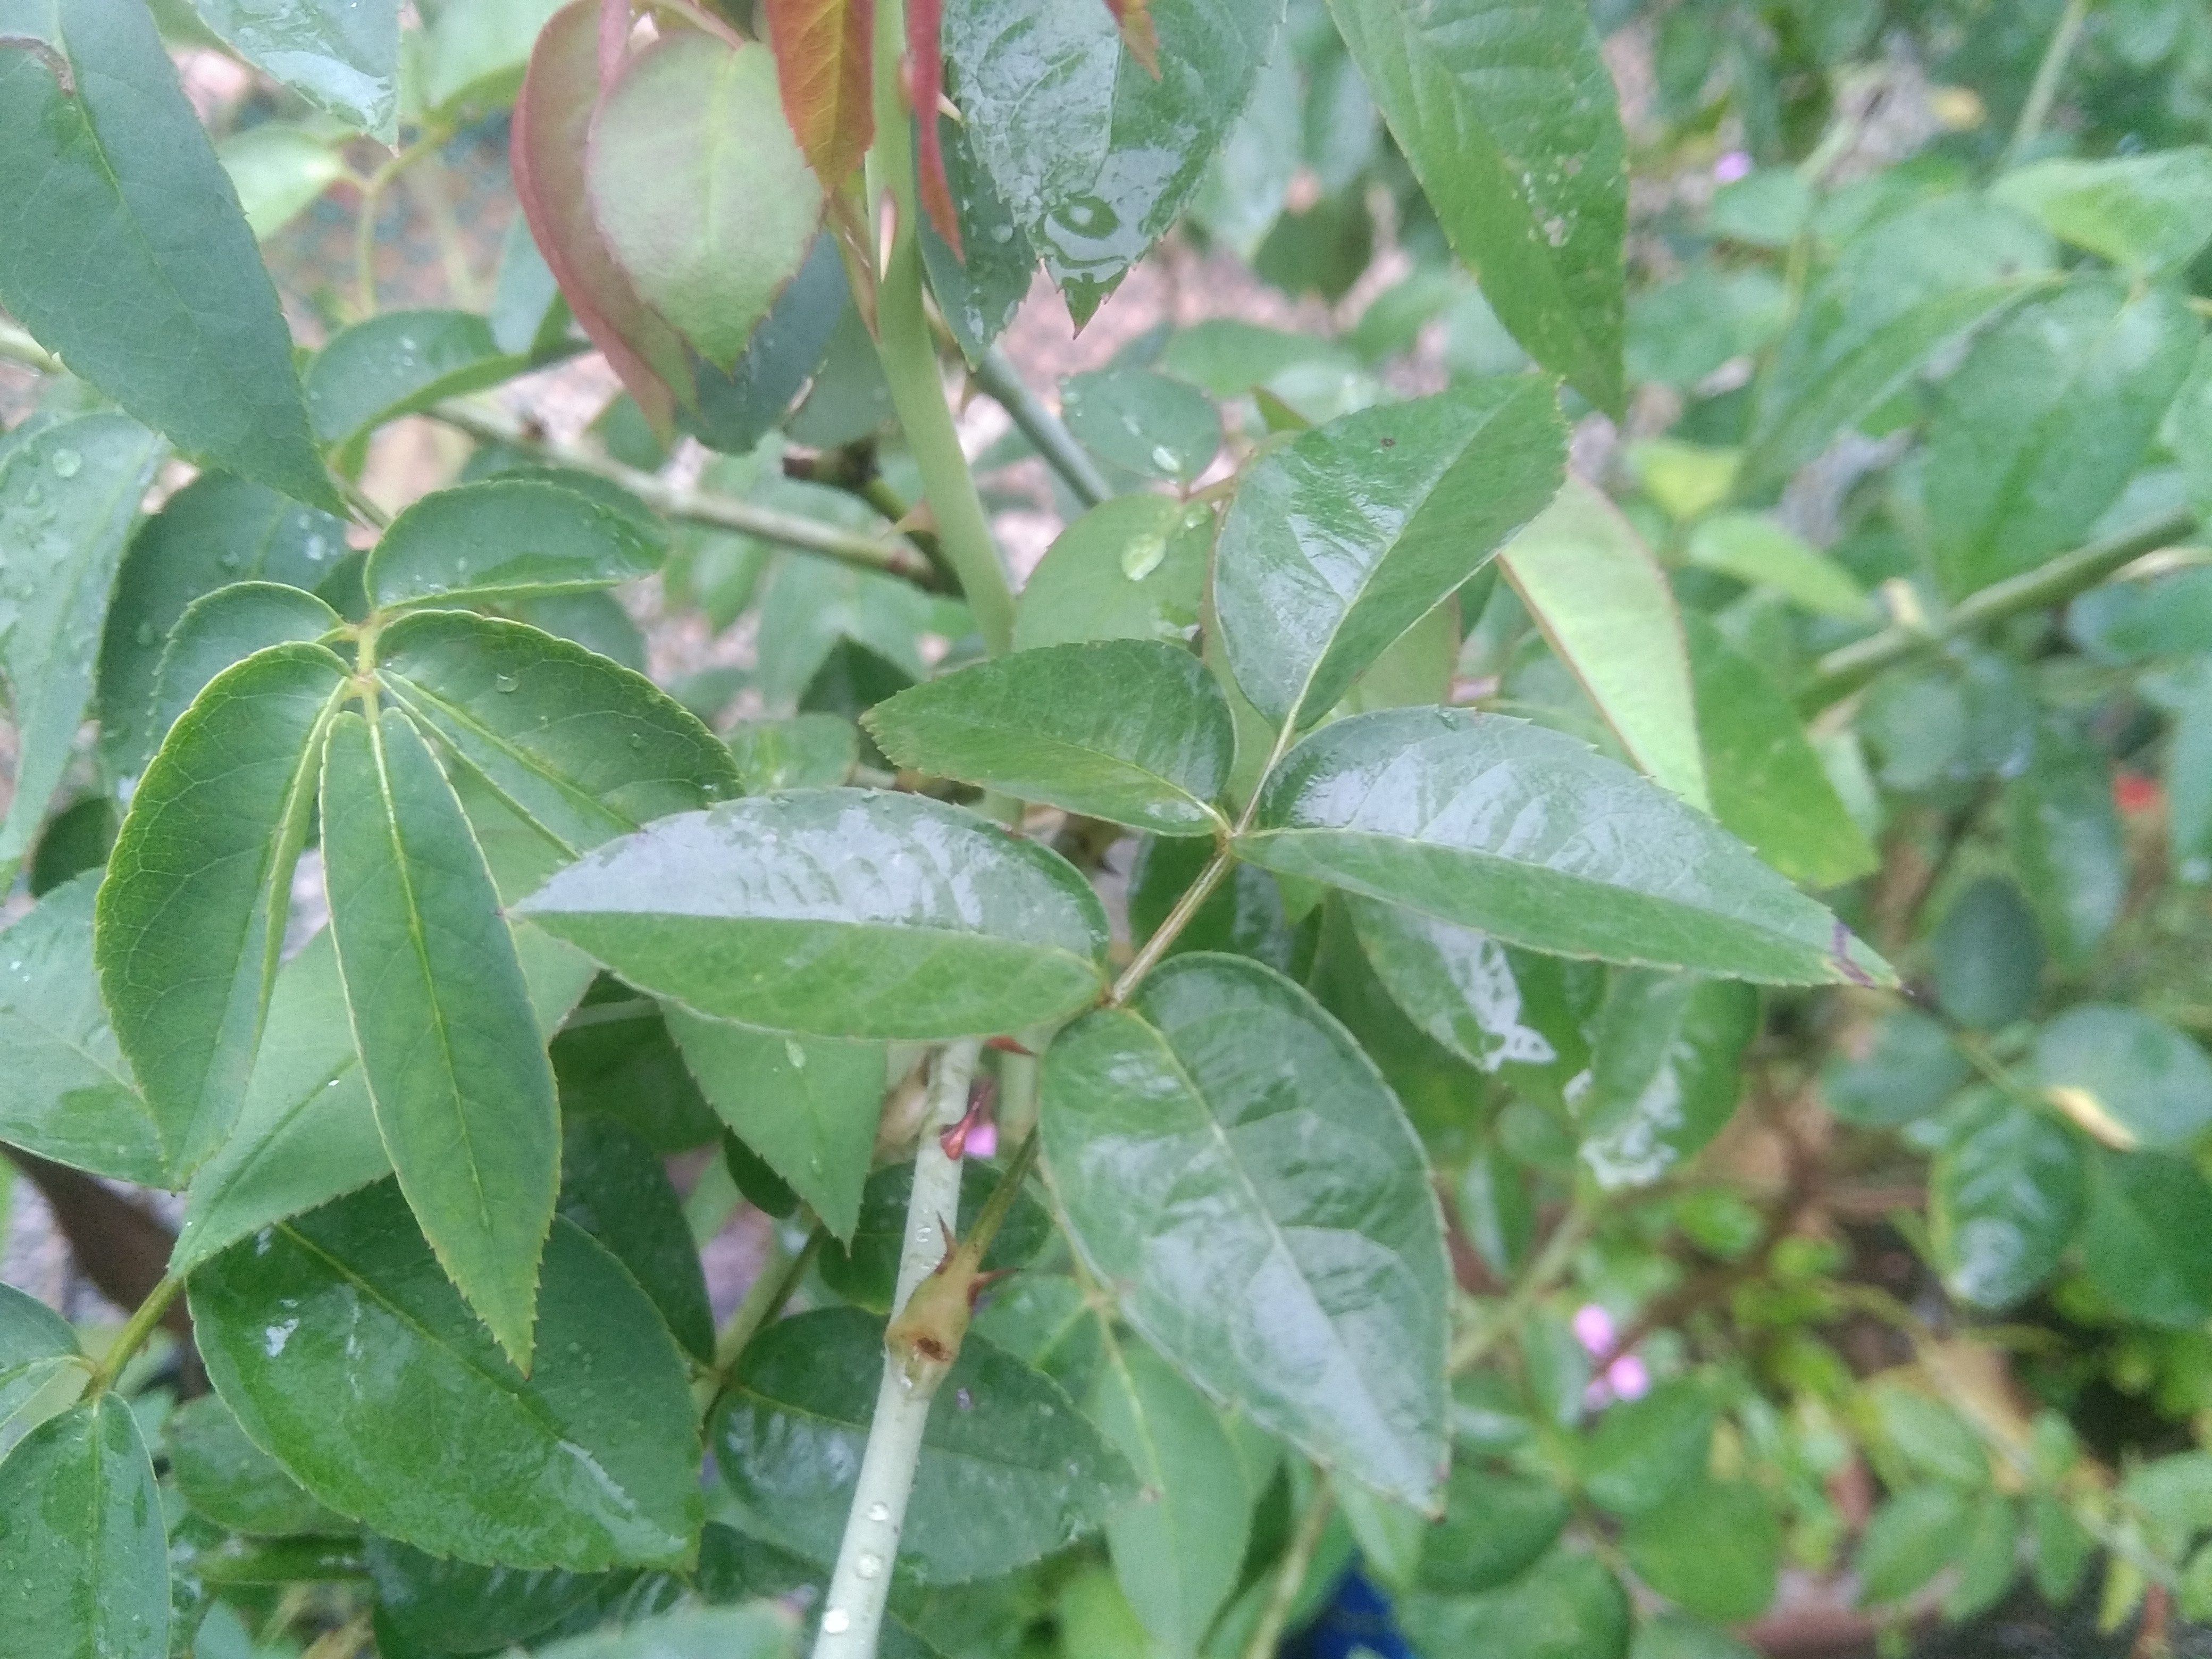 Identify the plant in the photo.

rose
